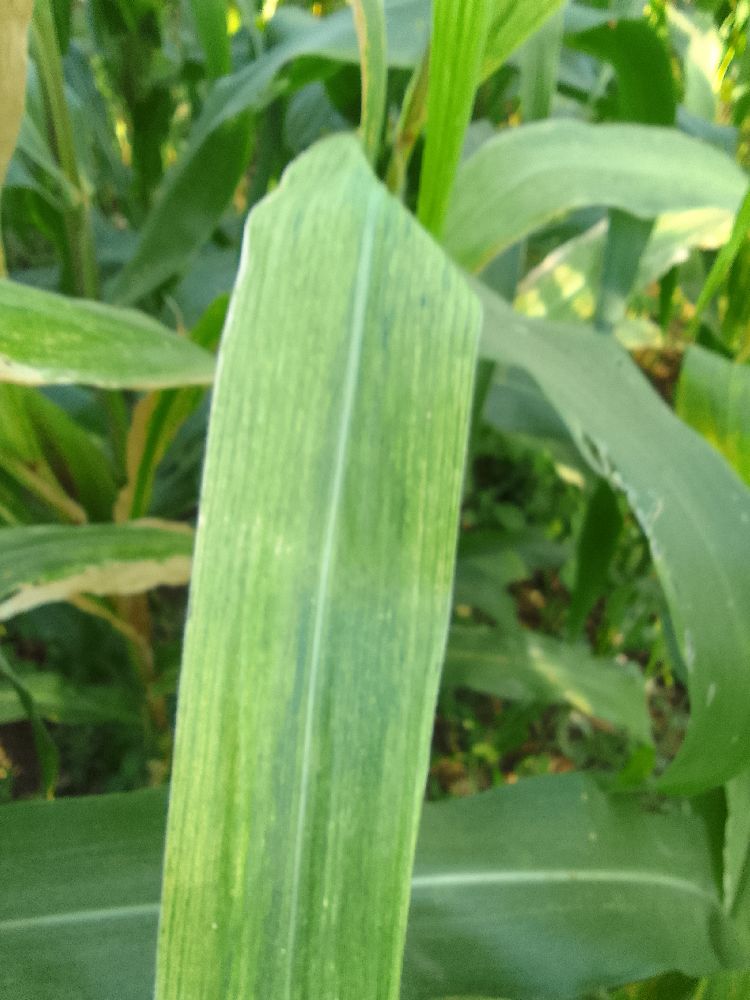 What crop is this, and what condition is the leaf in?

maize, maize lethal necrosis
